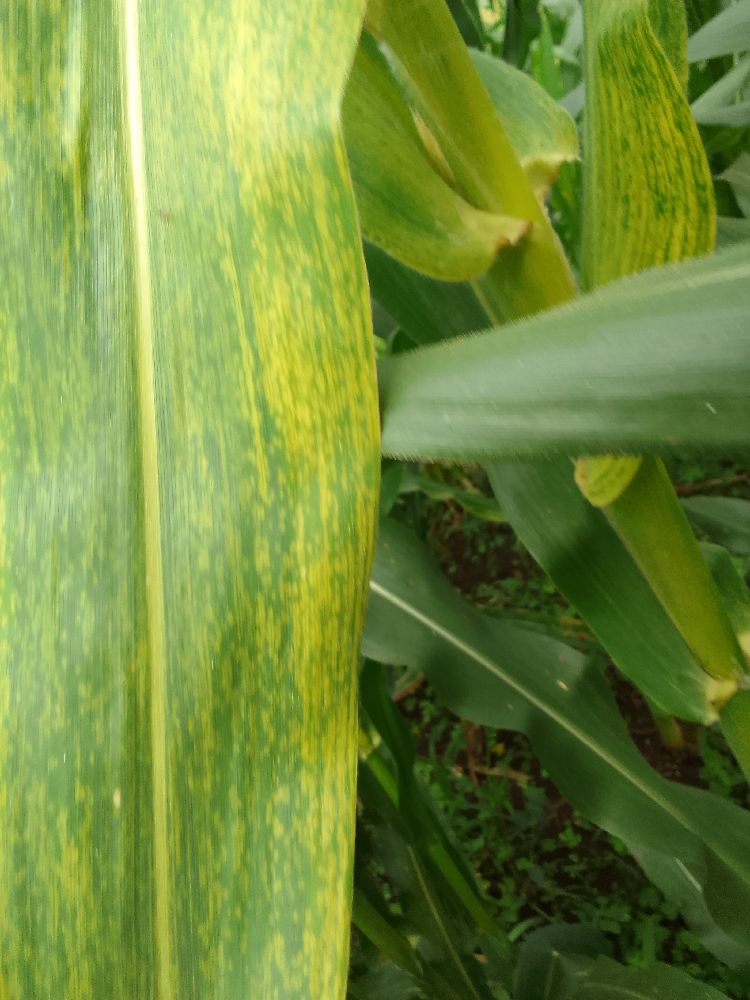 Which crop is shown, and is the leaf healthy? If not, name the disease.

maize, maize lethal necrosis
